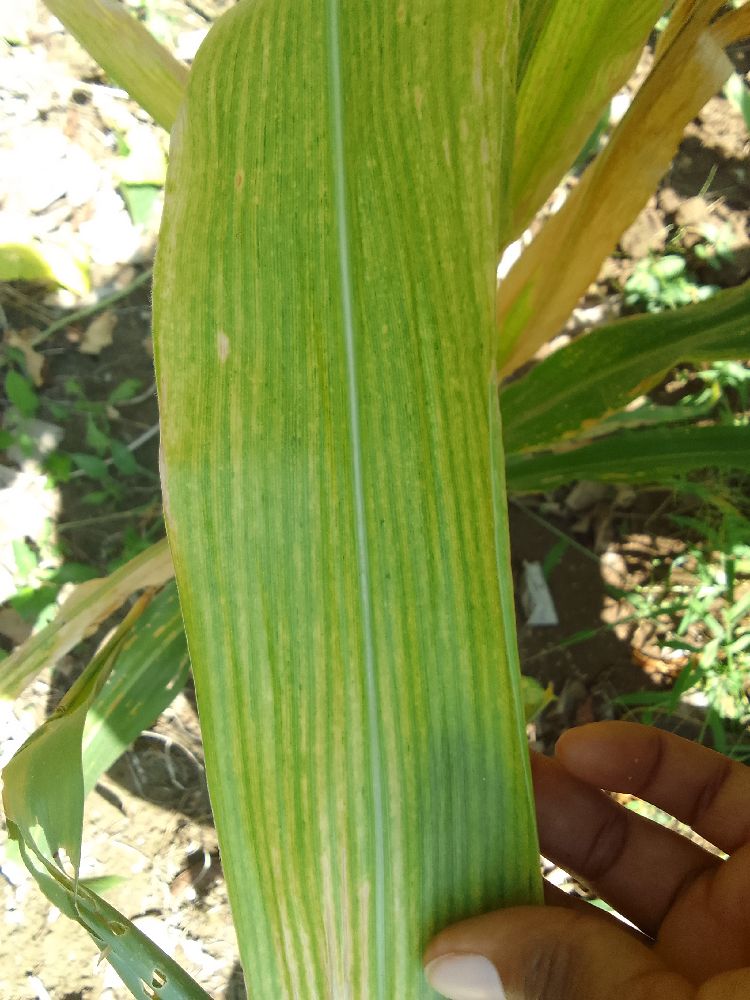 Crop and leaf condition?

maize, maize lethal necrosis
